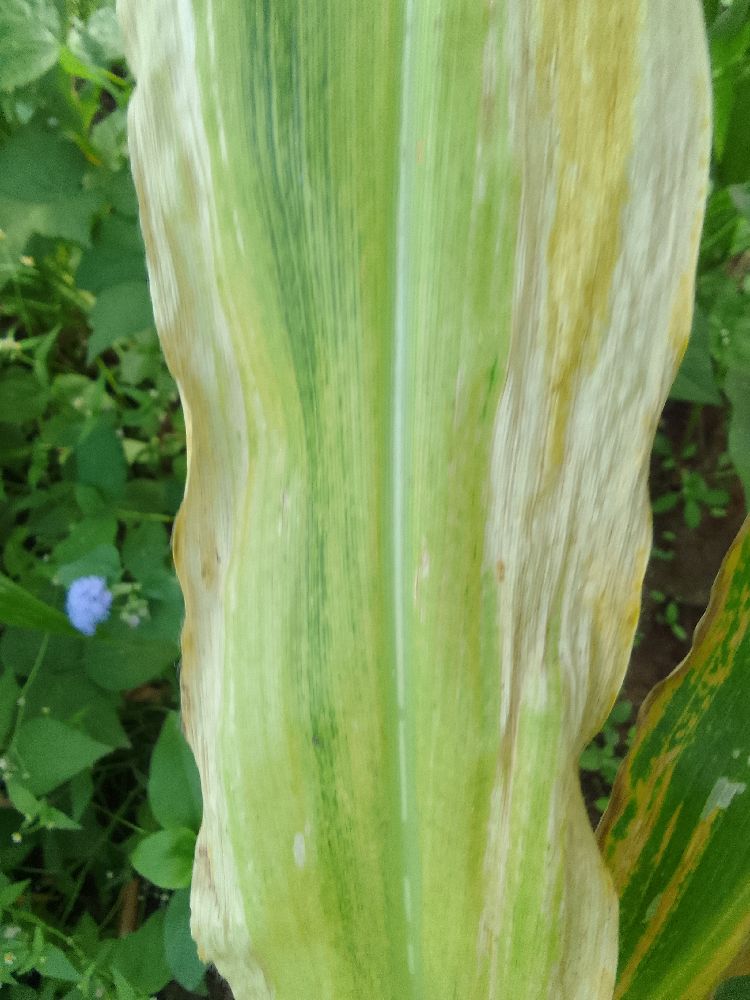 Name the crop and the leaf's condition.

maize, maize lethal necrosis
